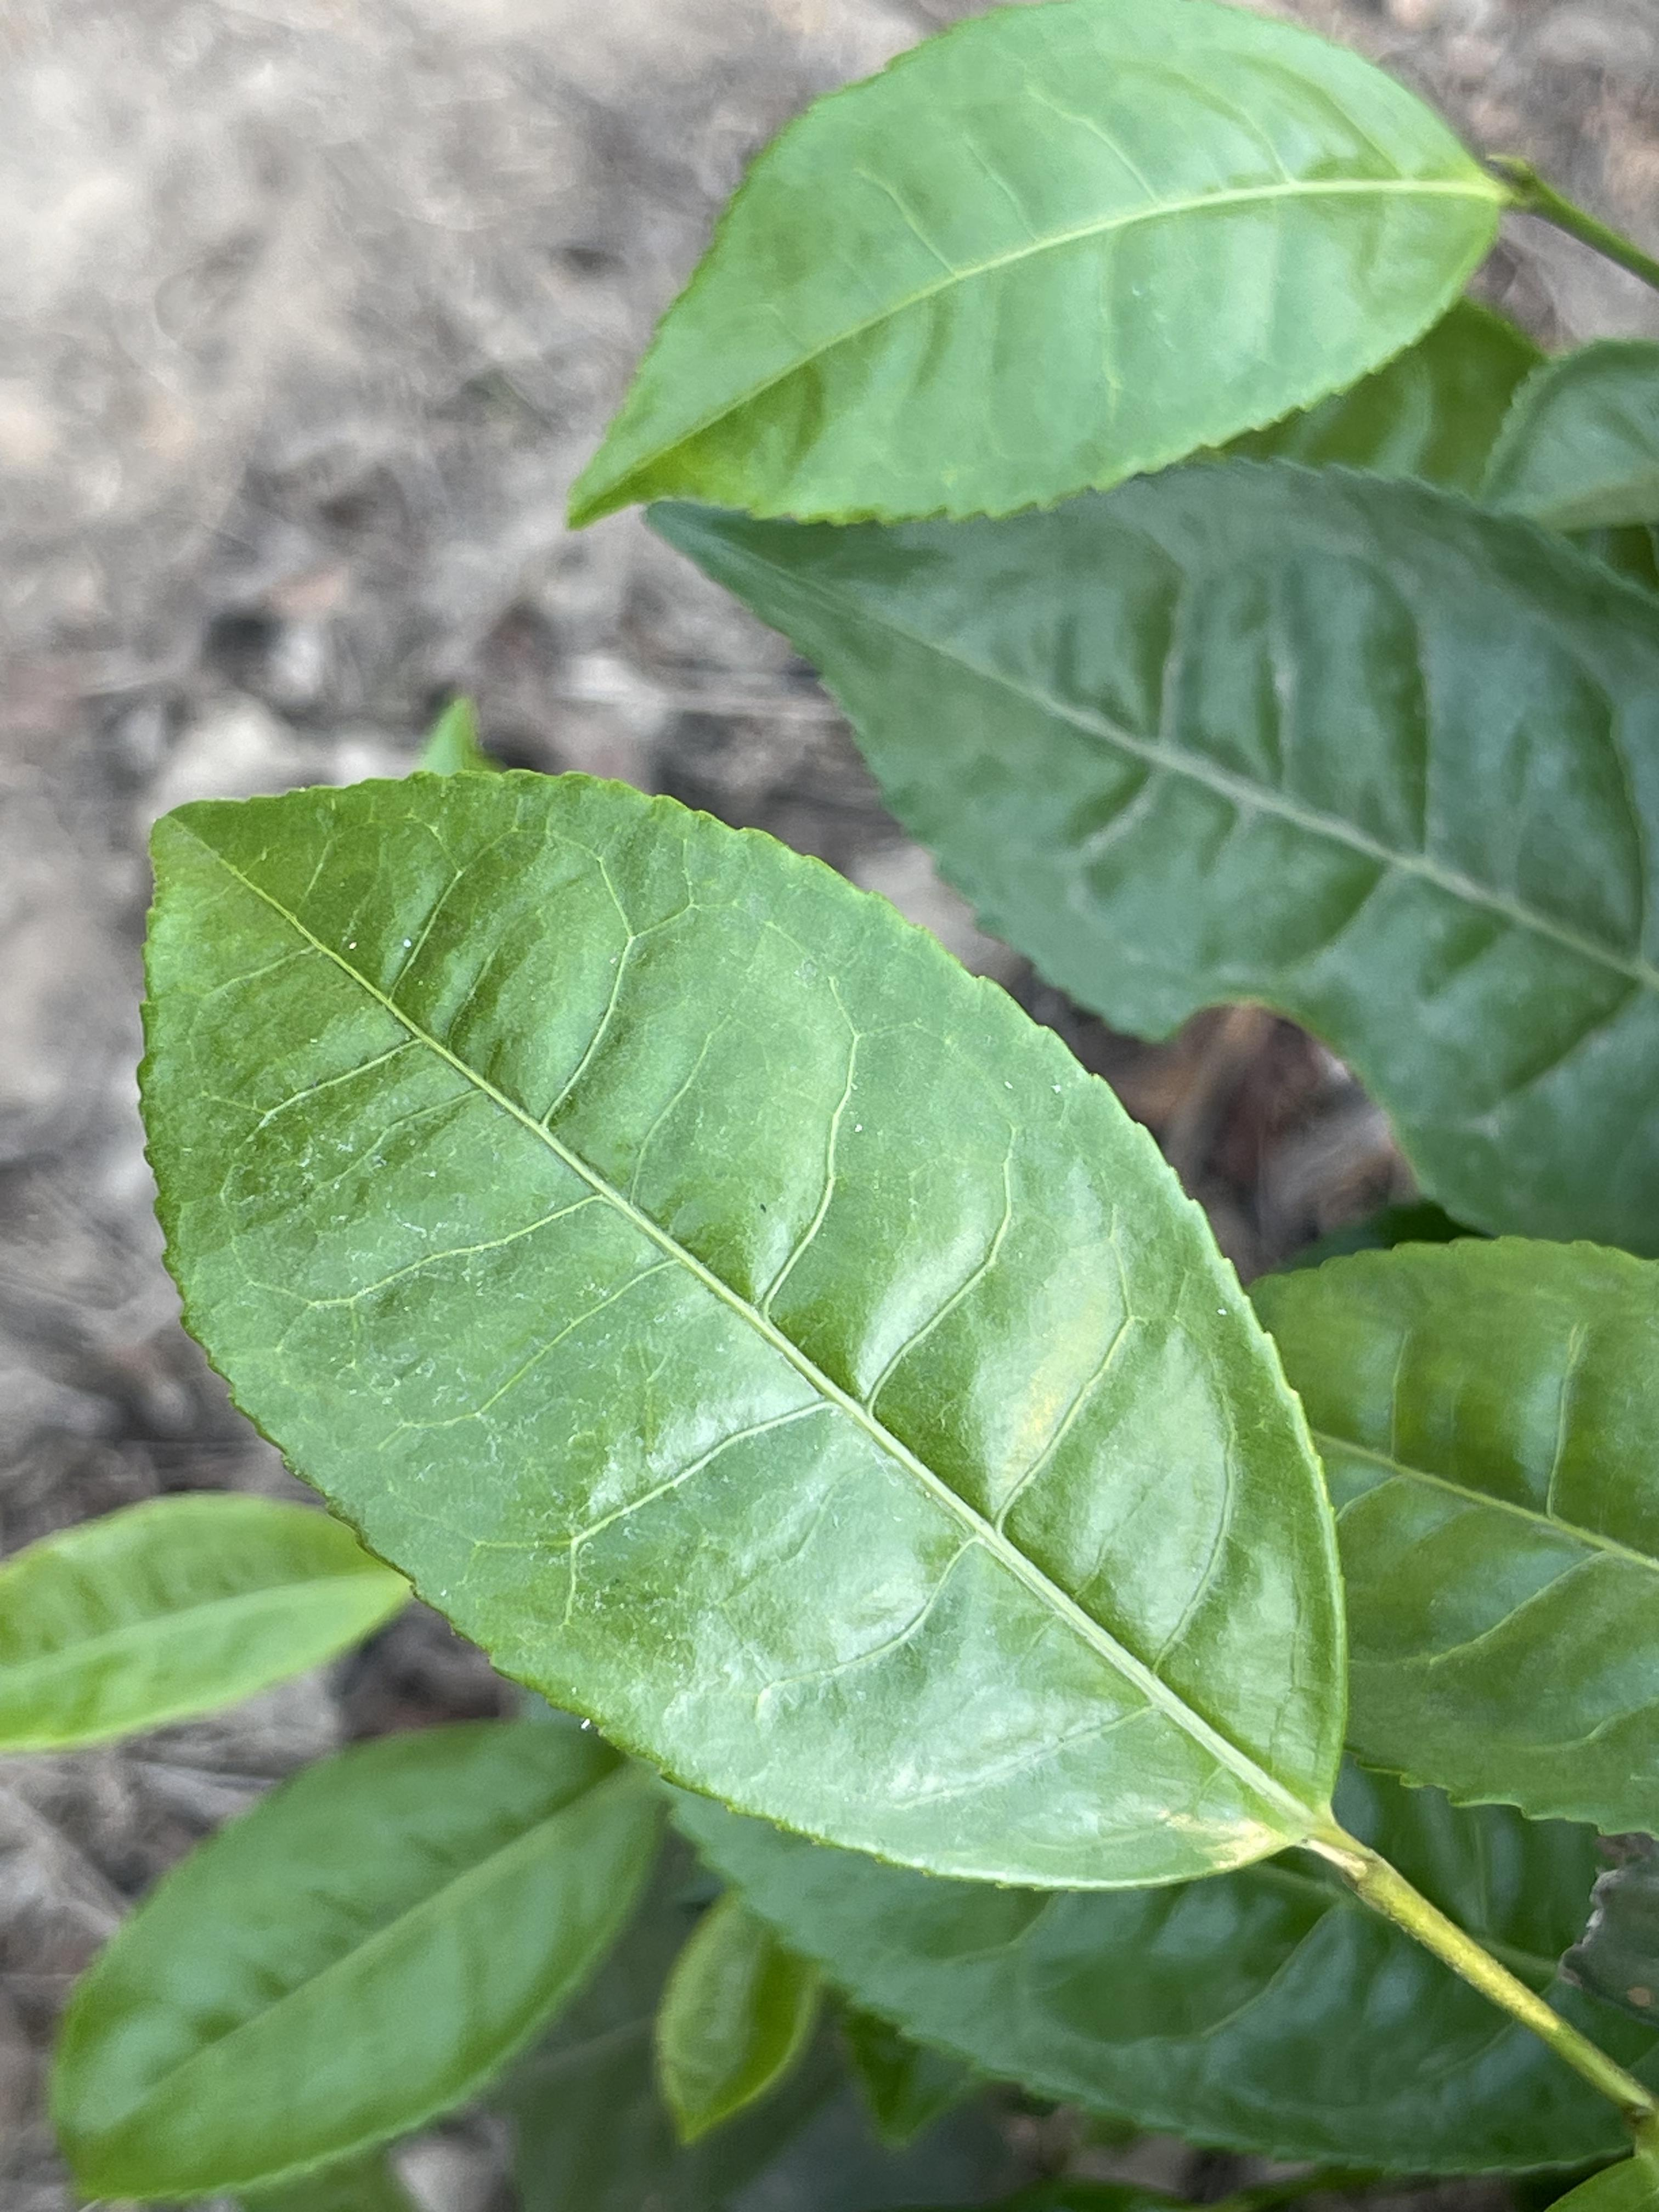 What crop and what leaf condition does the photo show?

tea, healthy leaf
